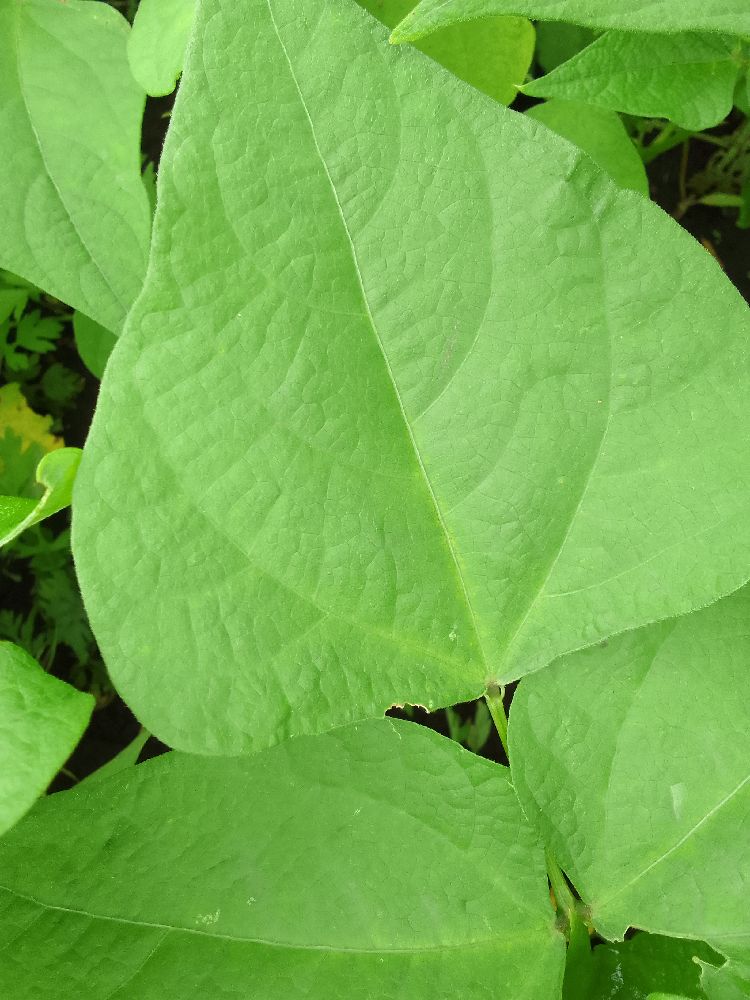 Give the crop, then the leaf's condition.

common bean, healthy
